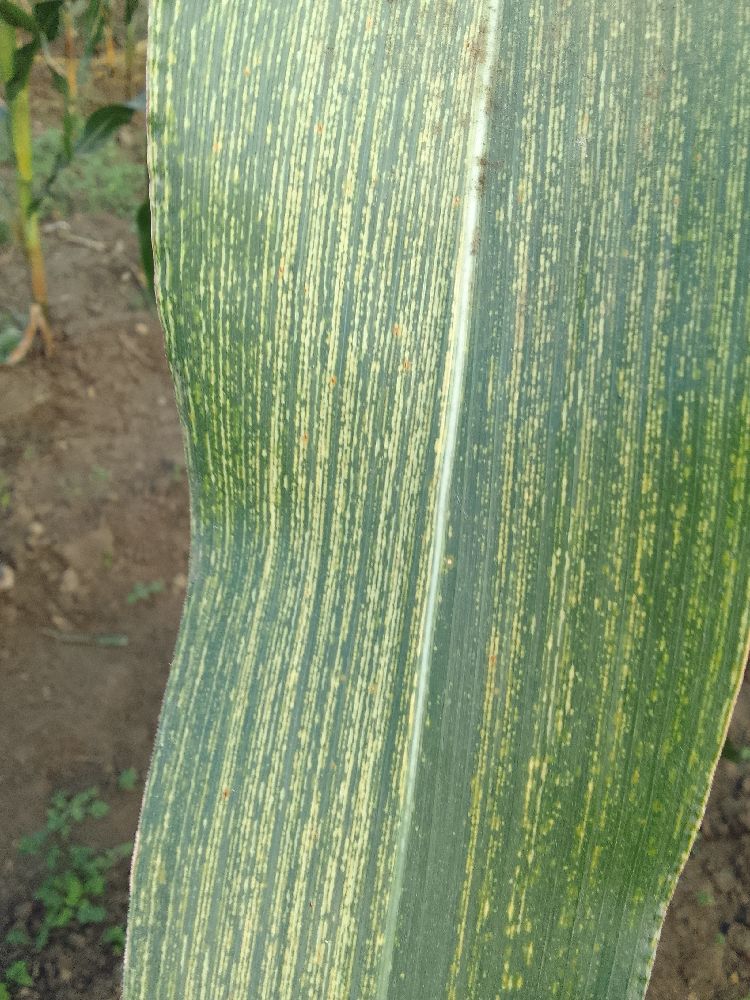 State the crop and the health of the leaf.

maize, maize streak virus
